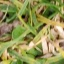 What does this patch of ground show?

grass
